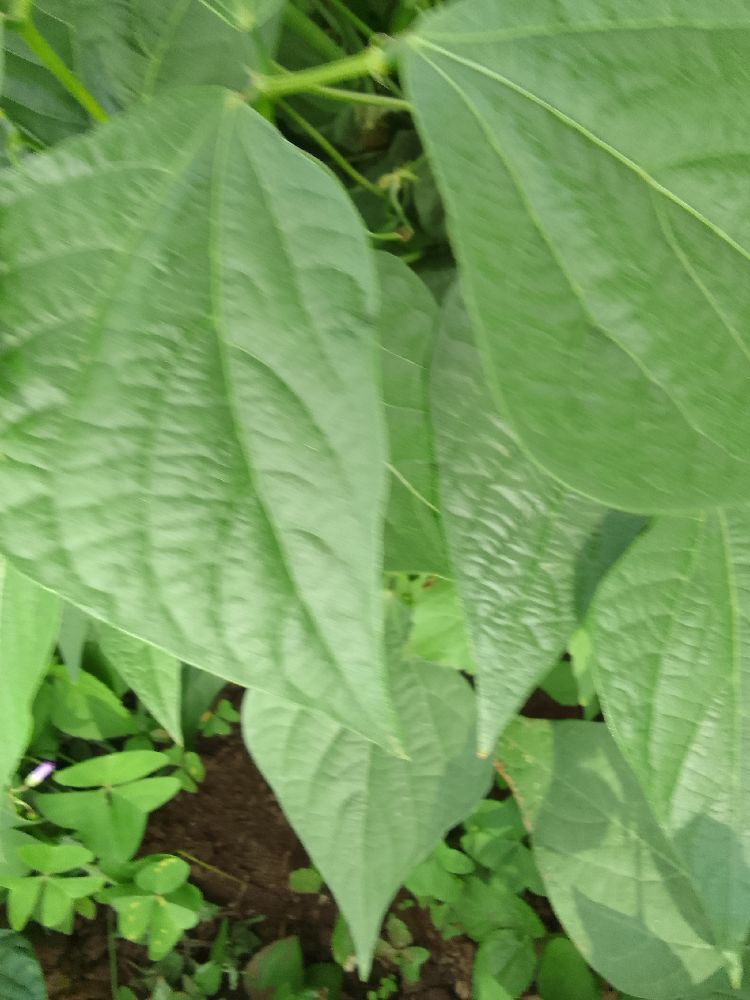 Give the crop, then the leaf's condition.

common bean, healthy
